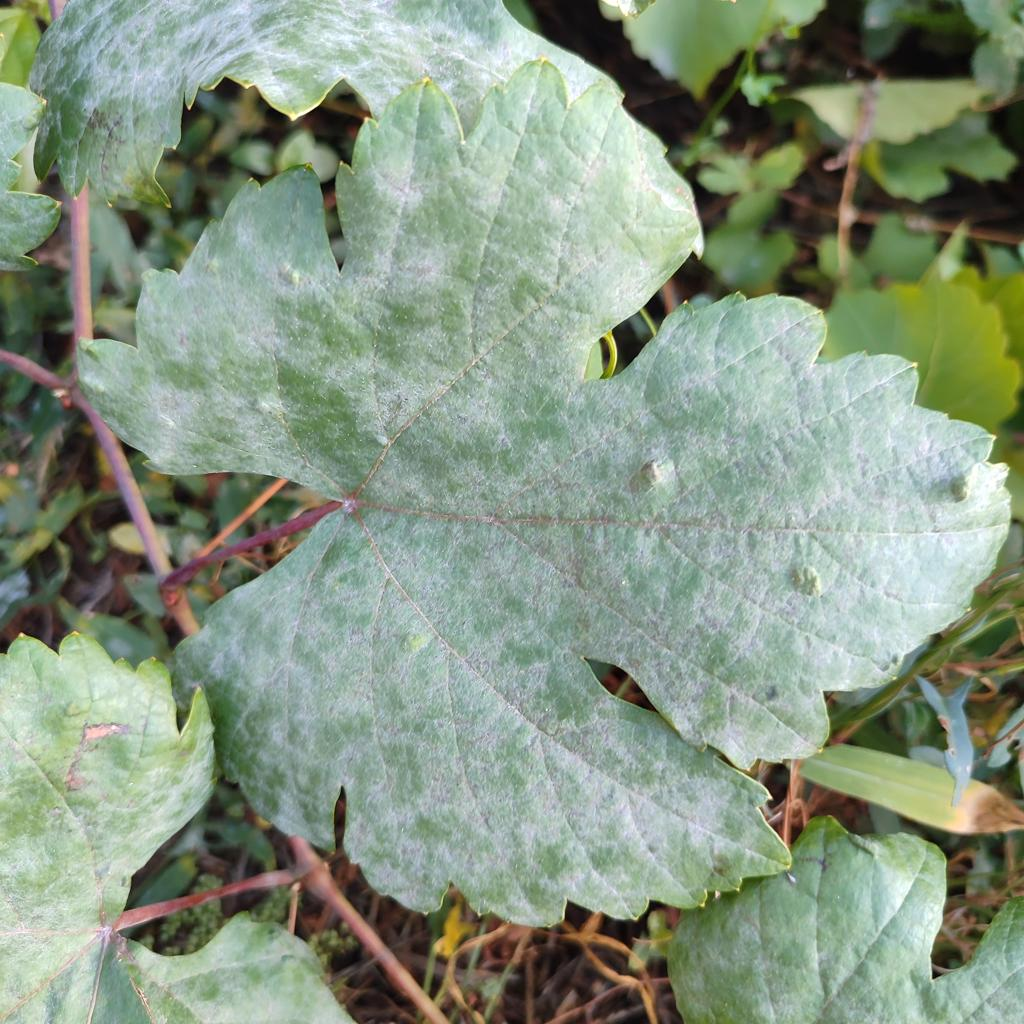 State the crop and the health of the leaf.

grapevine, powdery mildew
